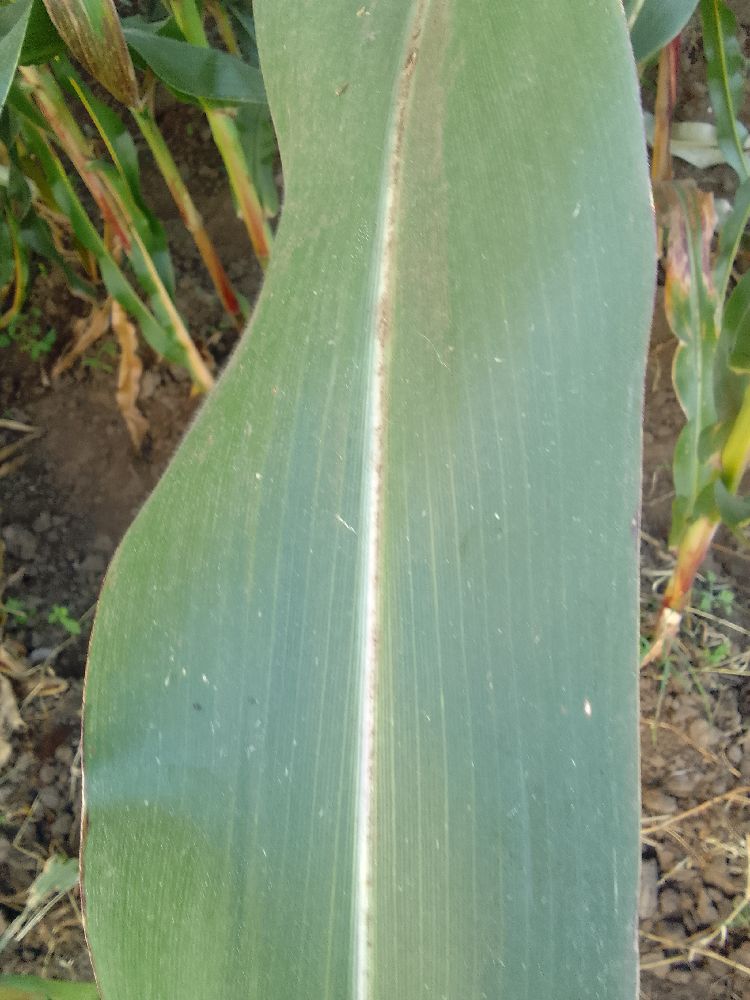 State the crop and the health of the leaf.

maize, healthy
